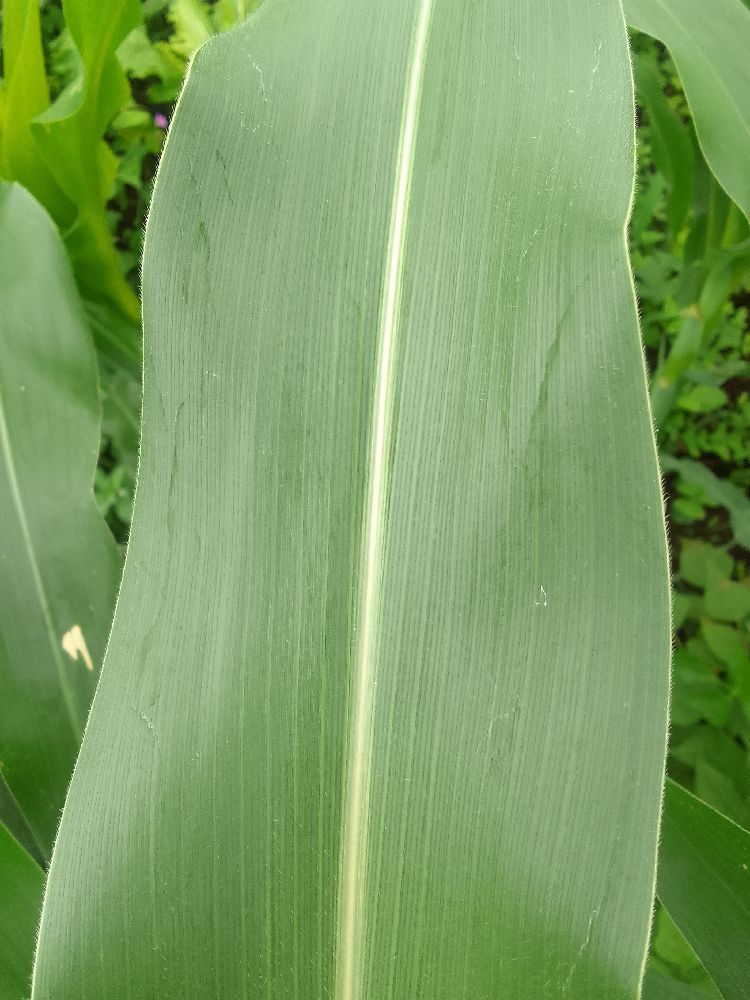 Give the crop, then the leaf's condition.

maize, healthy
